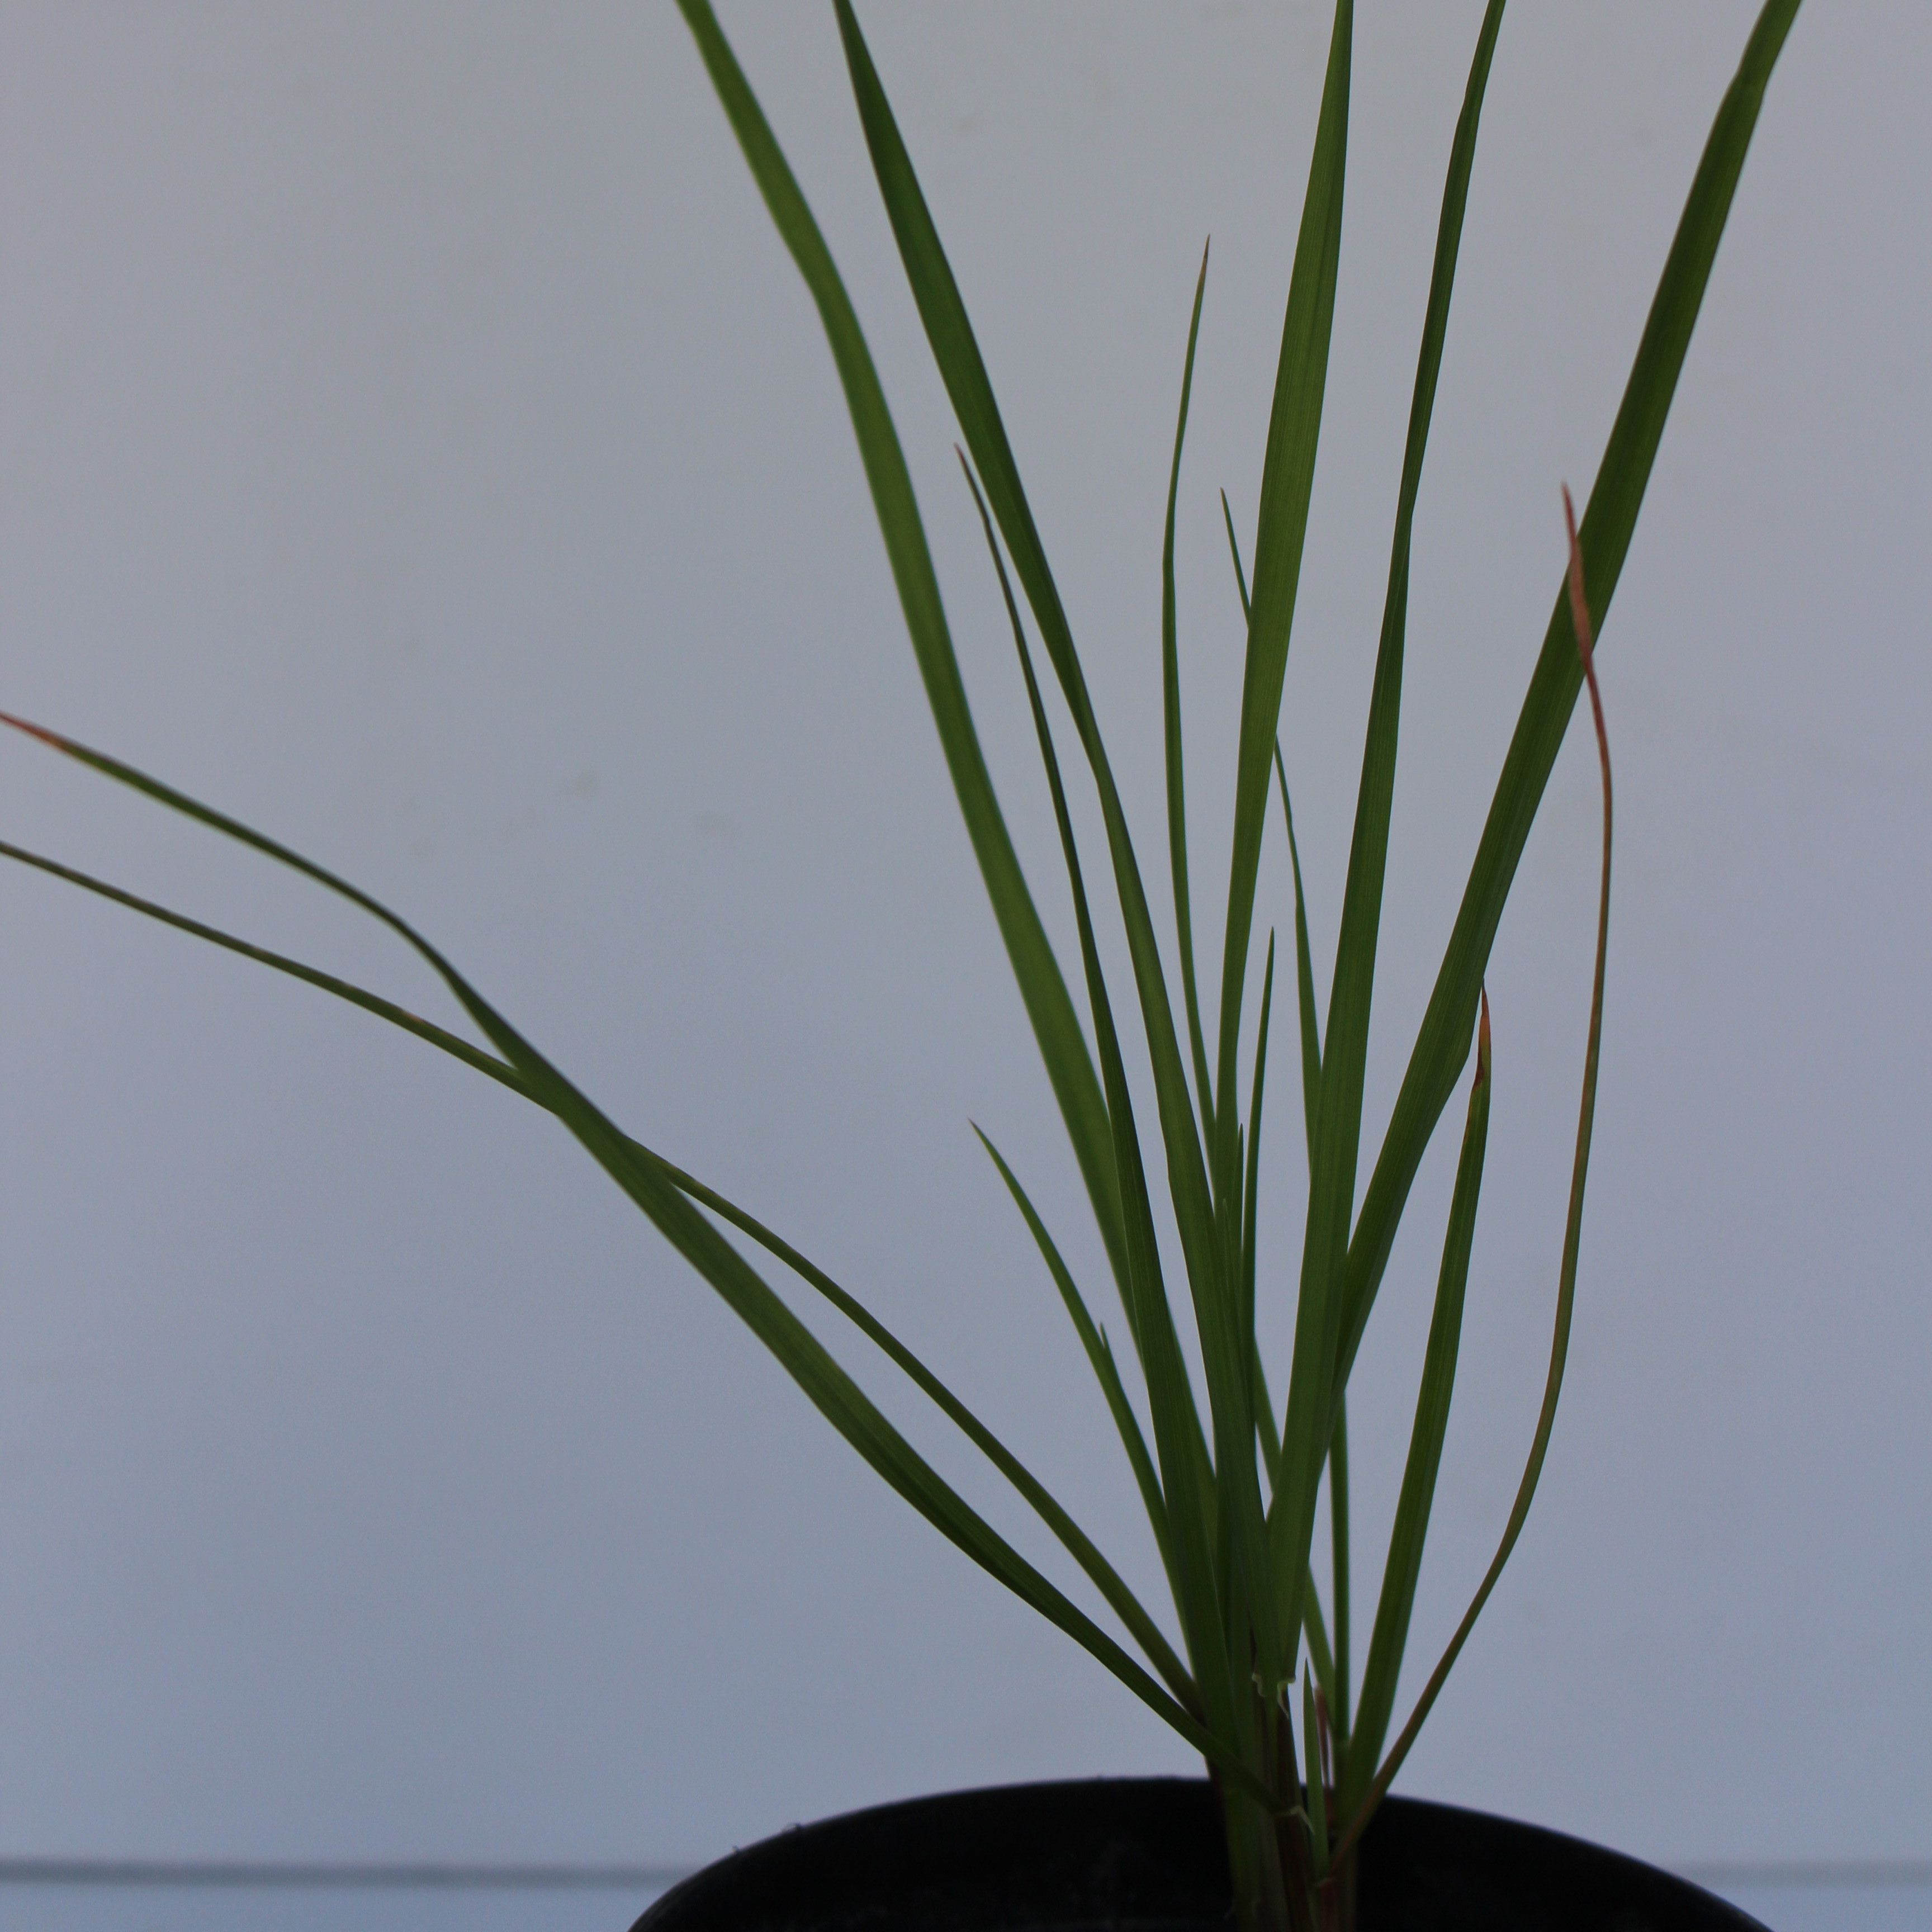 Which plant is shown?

Lolium multiflorum
